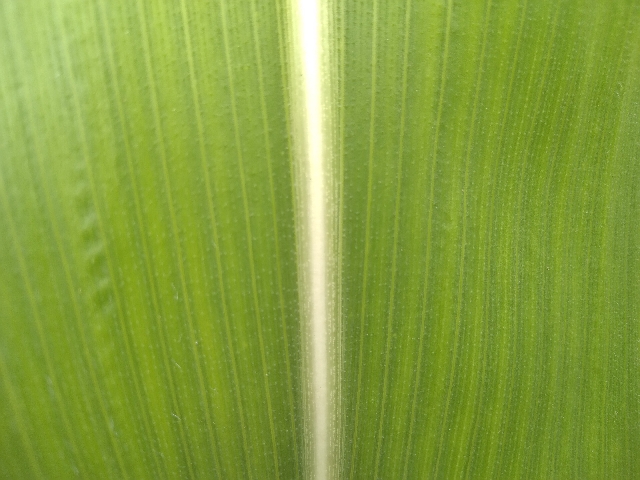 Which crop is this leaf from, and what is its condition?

maize, healthy
